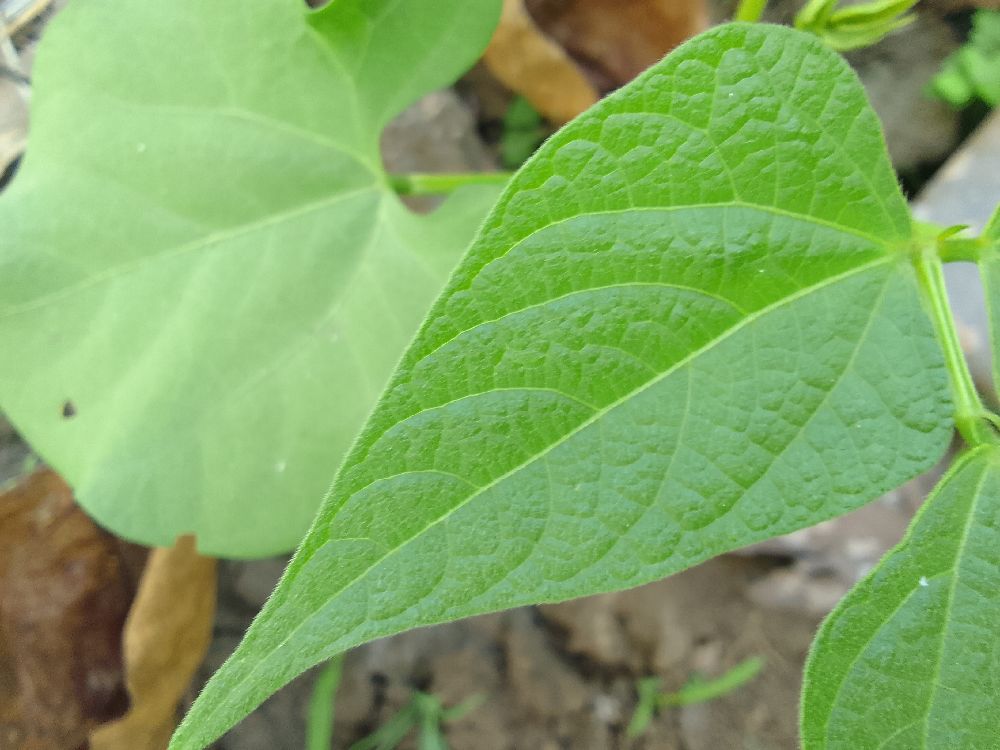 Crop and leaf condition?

common bean, healthy
